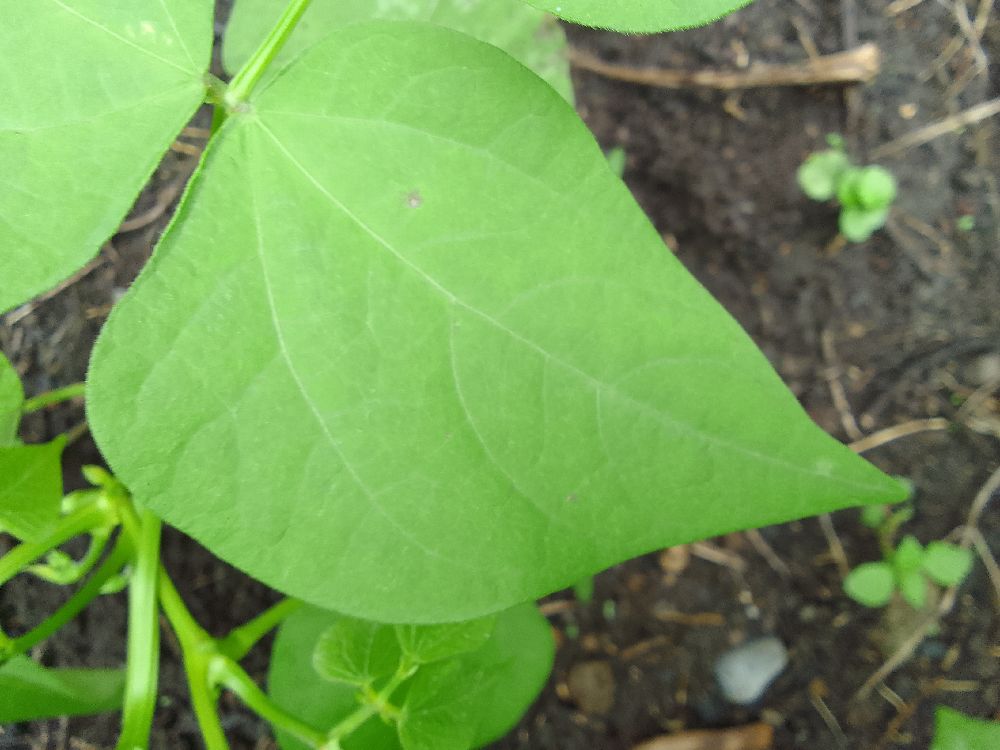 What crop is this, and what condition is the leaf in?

common bean, healthy
